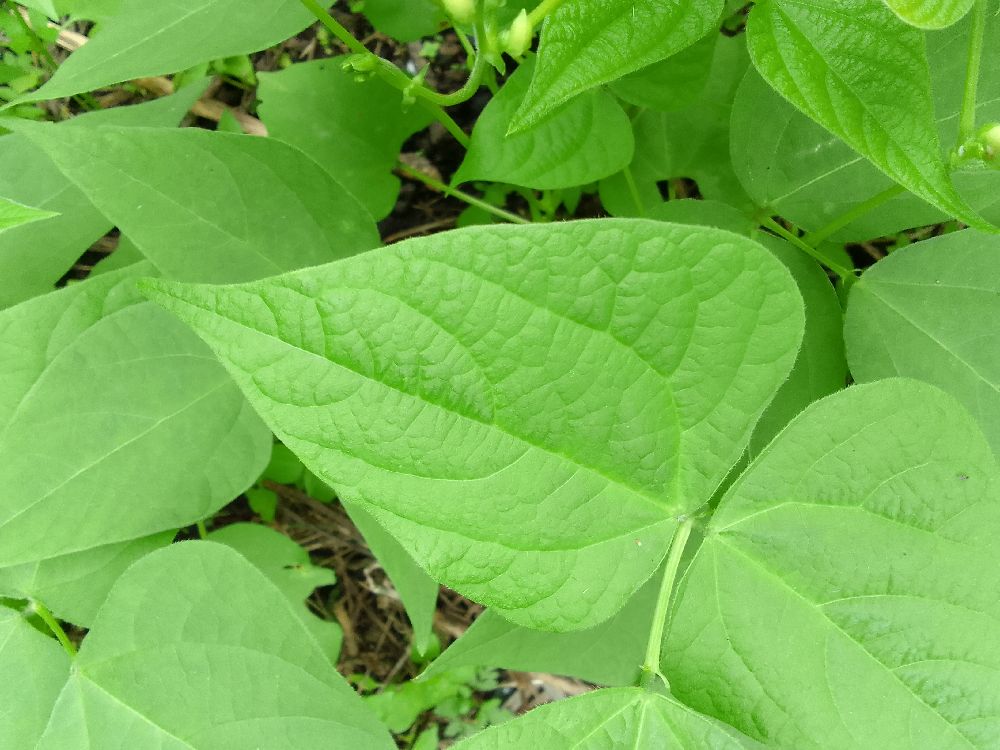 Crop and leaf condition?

common bean, healthy
